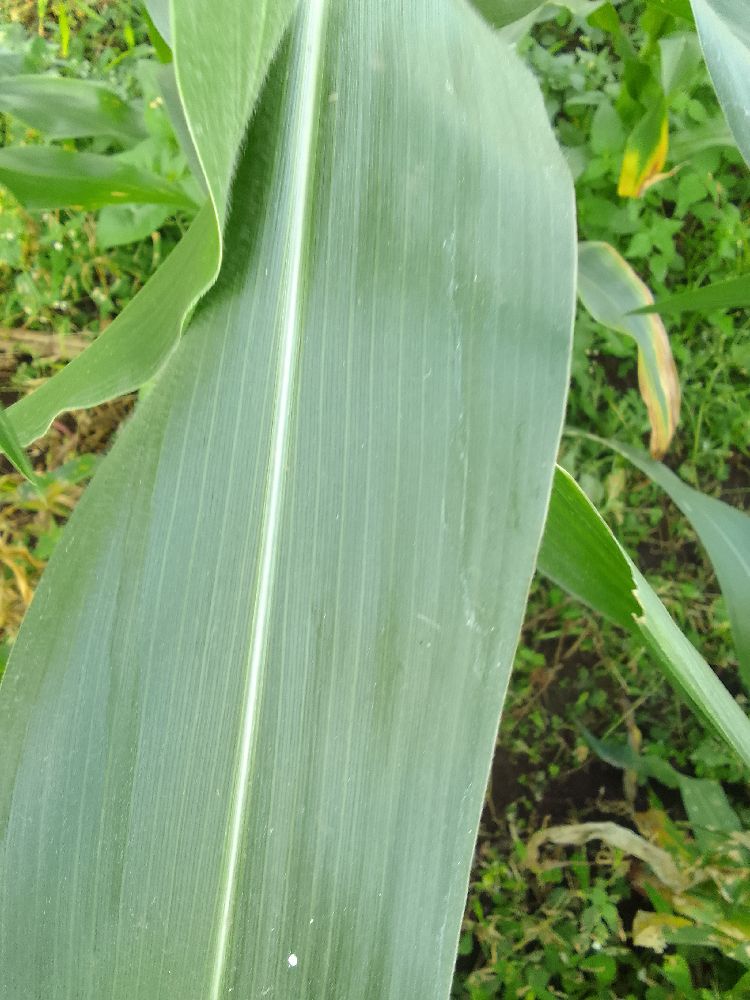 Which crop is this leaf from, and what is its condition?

maize, healthy
